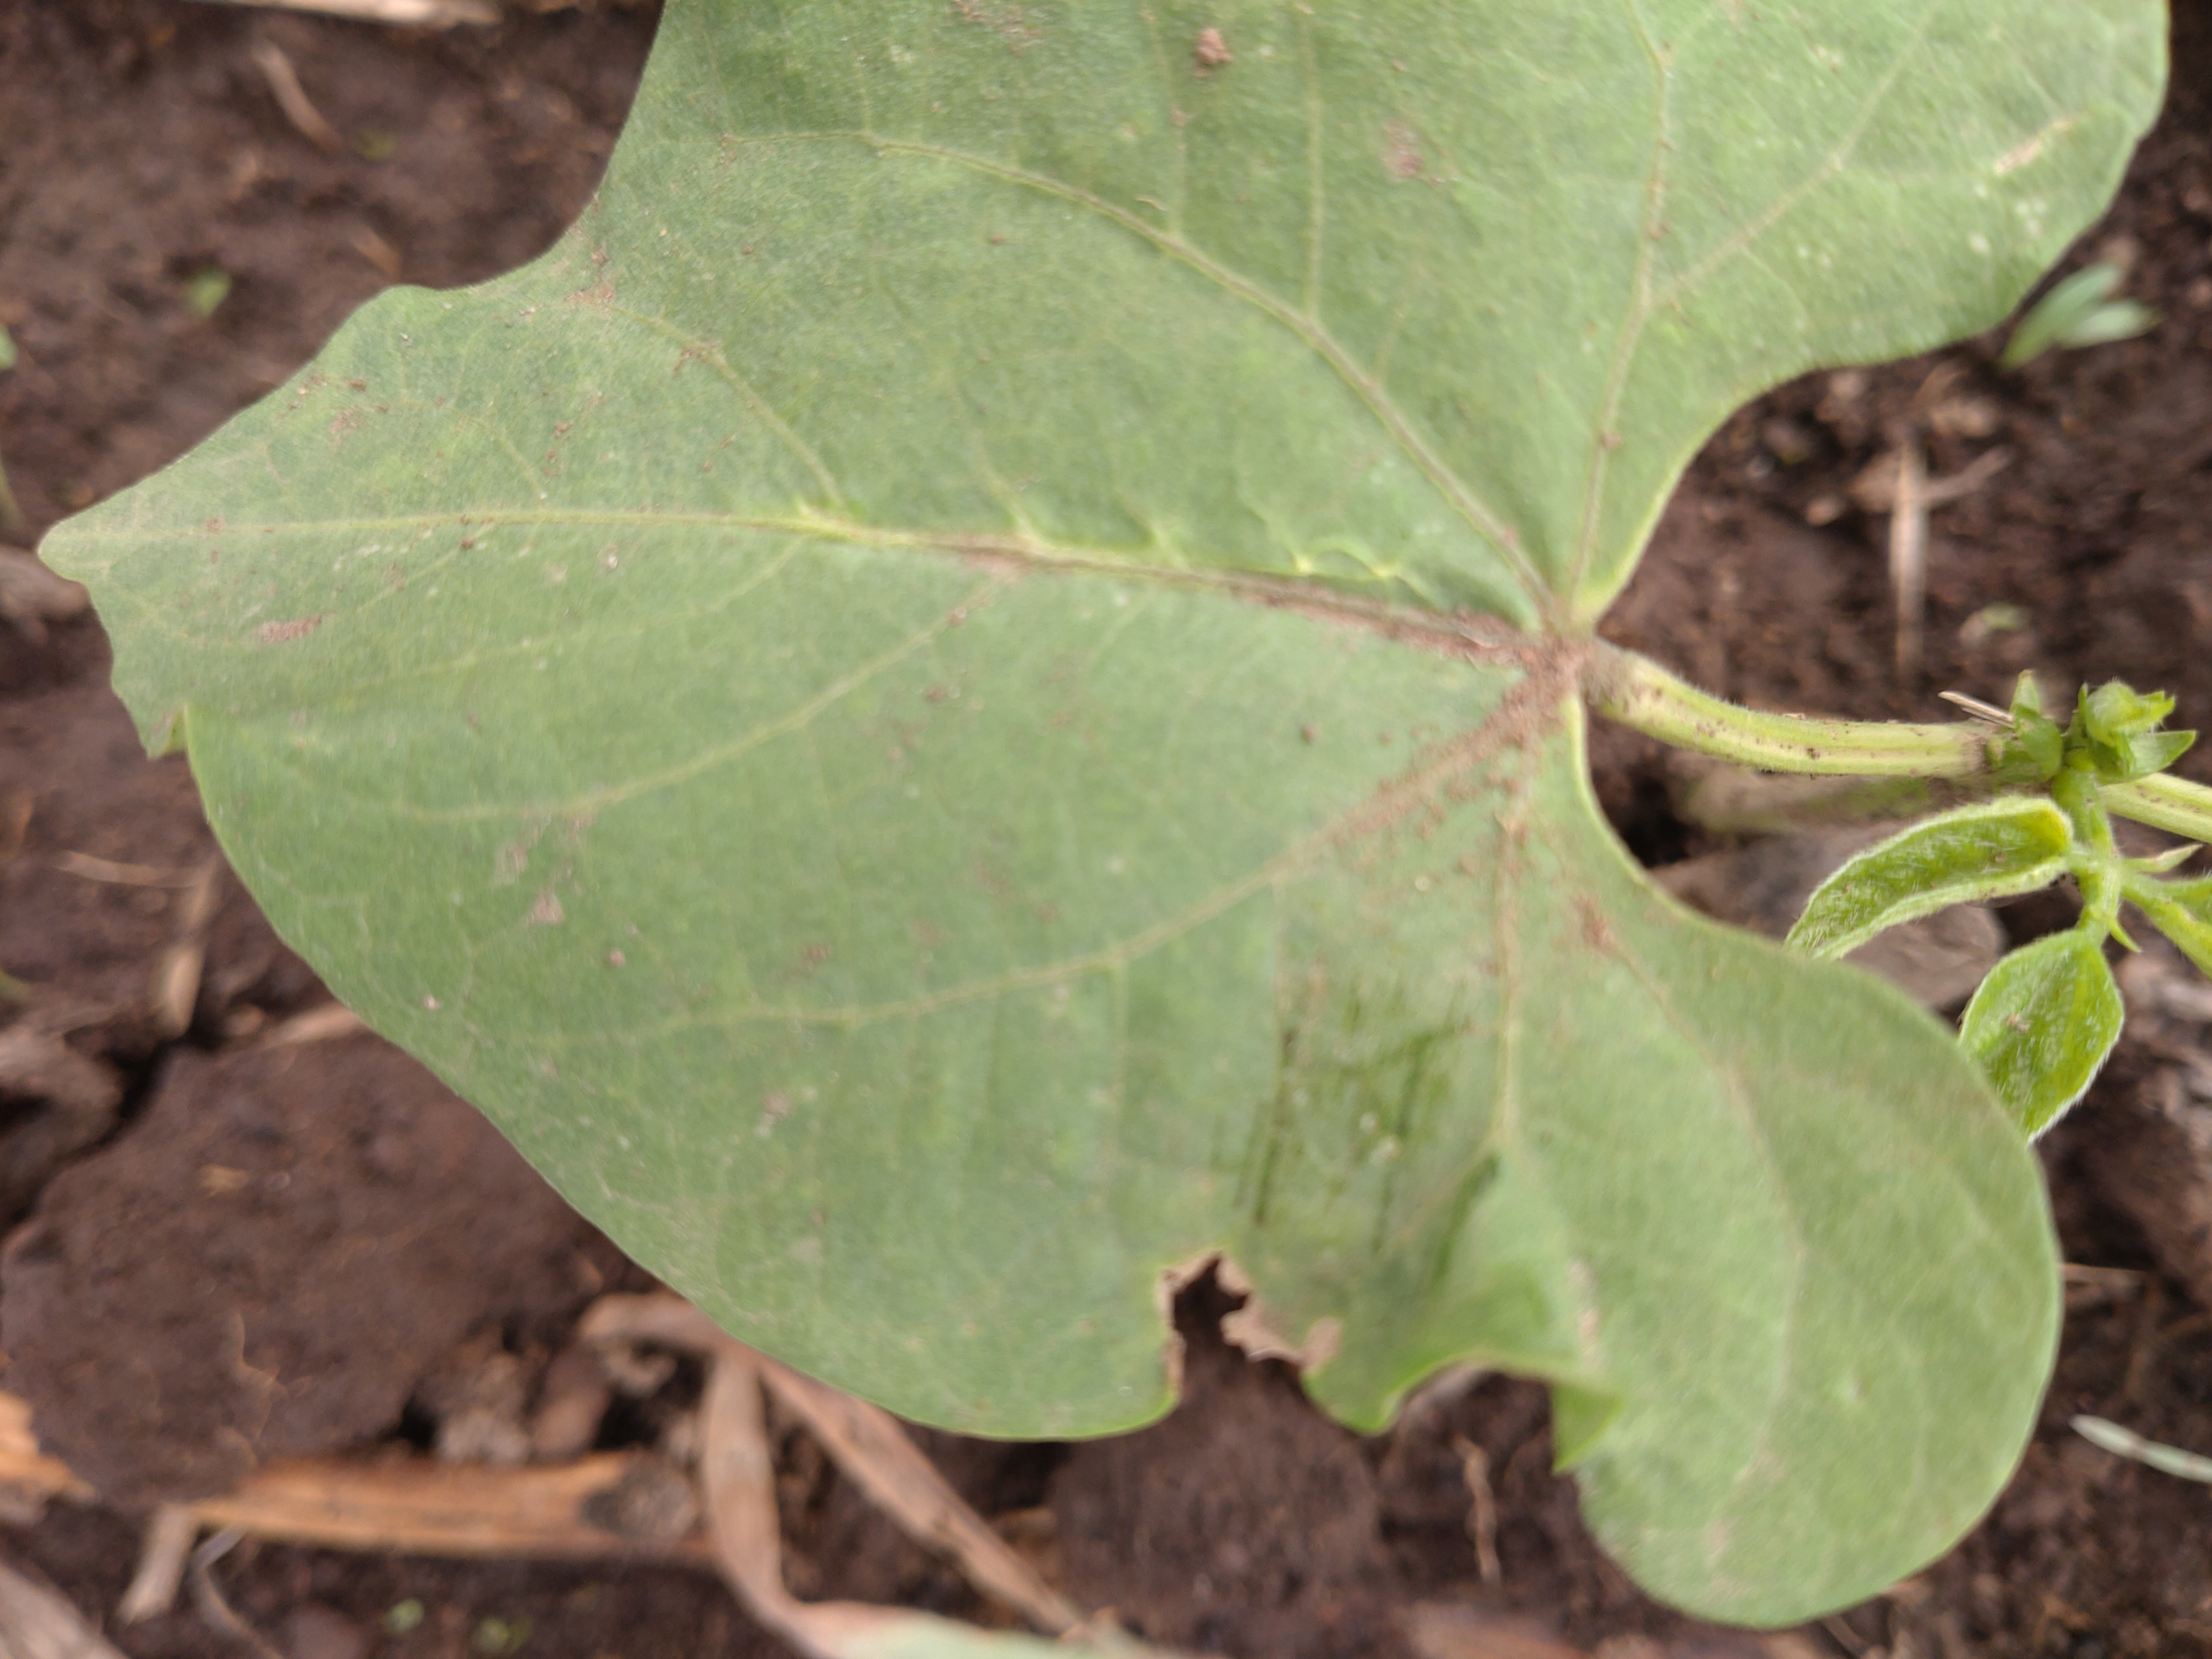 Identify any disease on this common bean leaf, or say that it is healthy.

healthy
